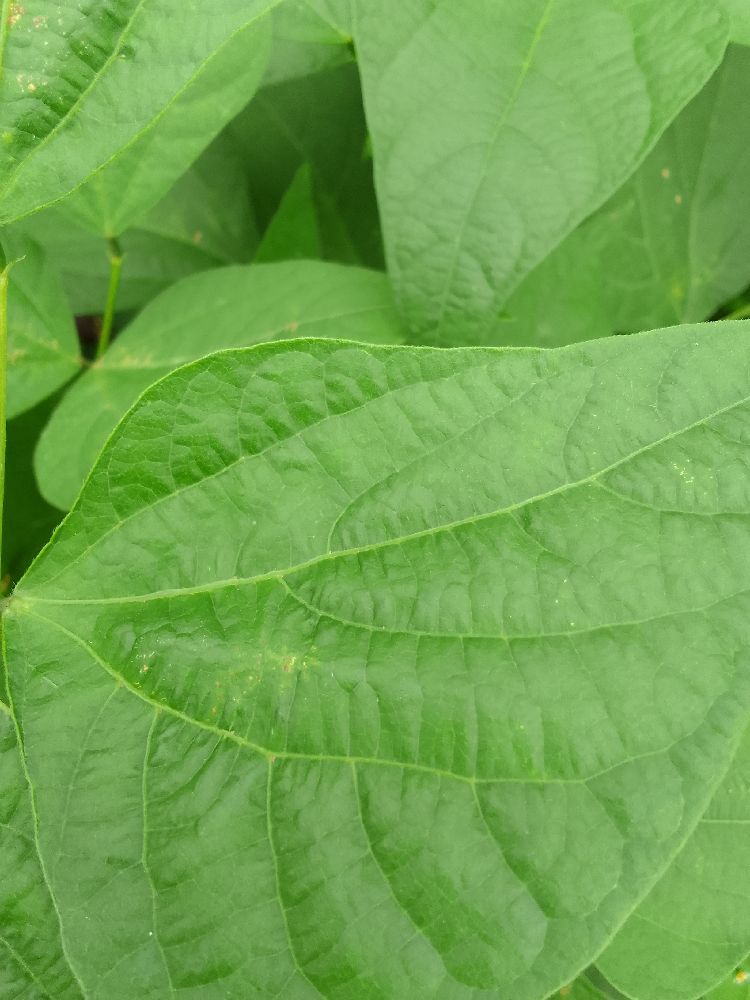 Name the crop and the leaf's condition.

common bean, healthy
